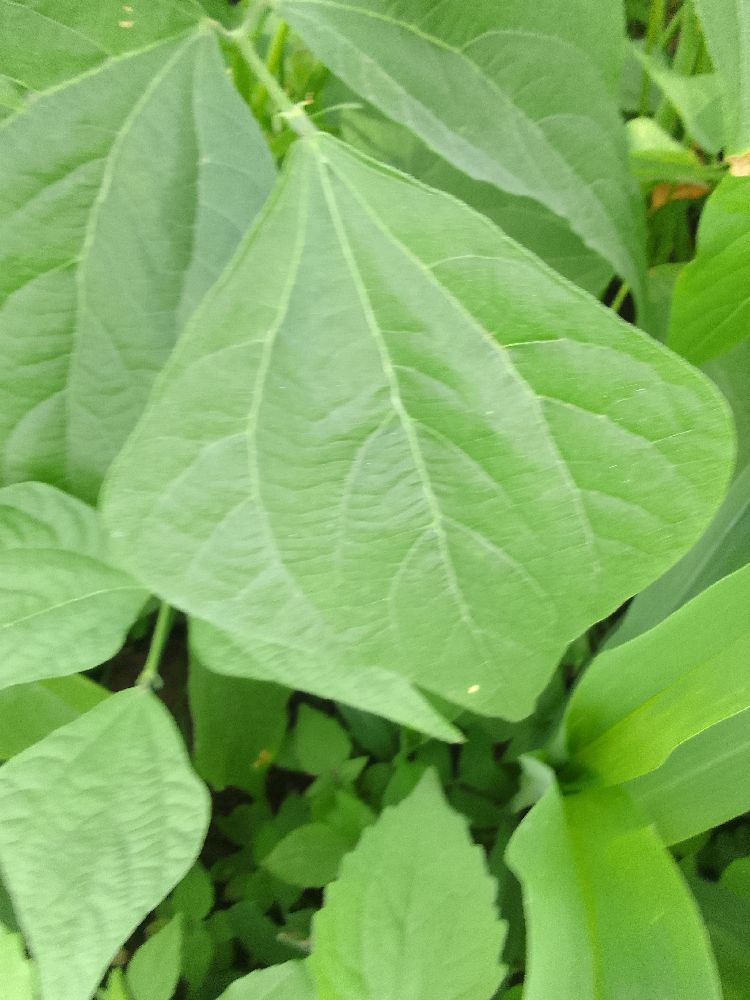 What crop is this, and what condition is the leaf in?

common bean, healthy
